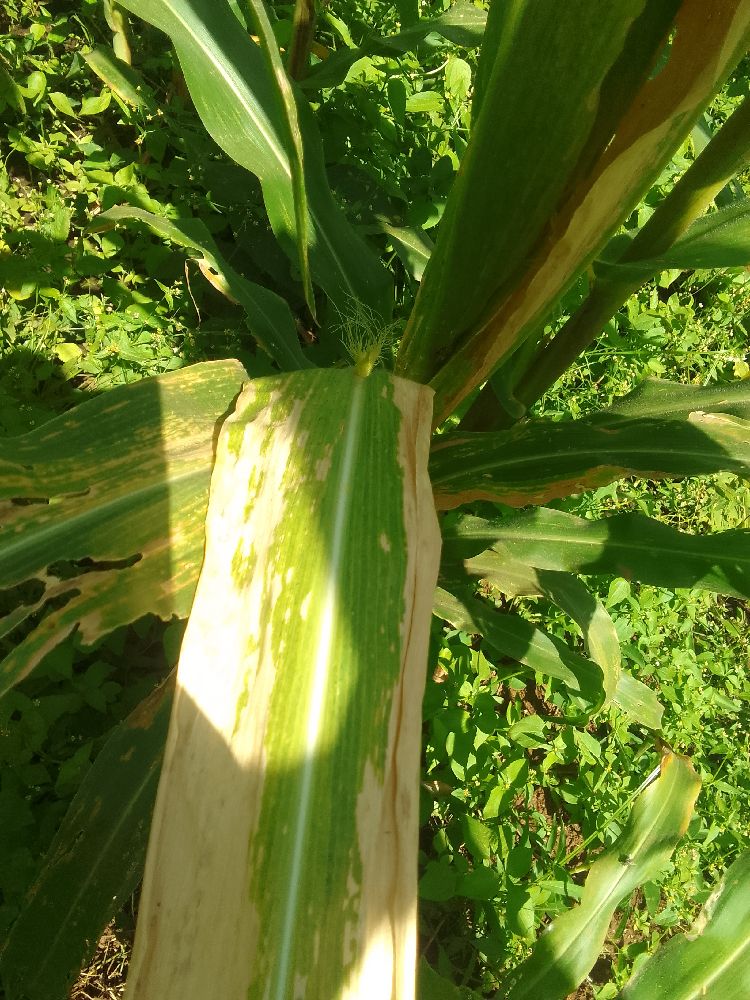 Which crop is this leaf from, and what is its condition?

maize, maize lethal necrosis
